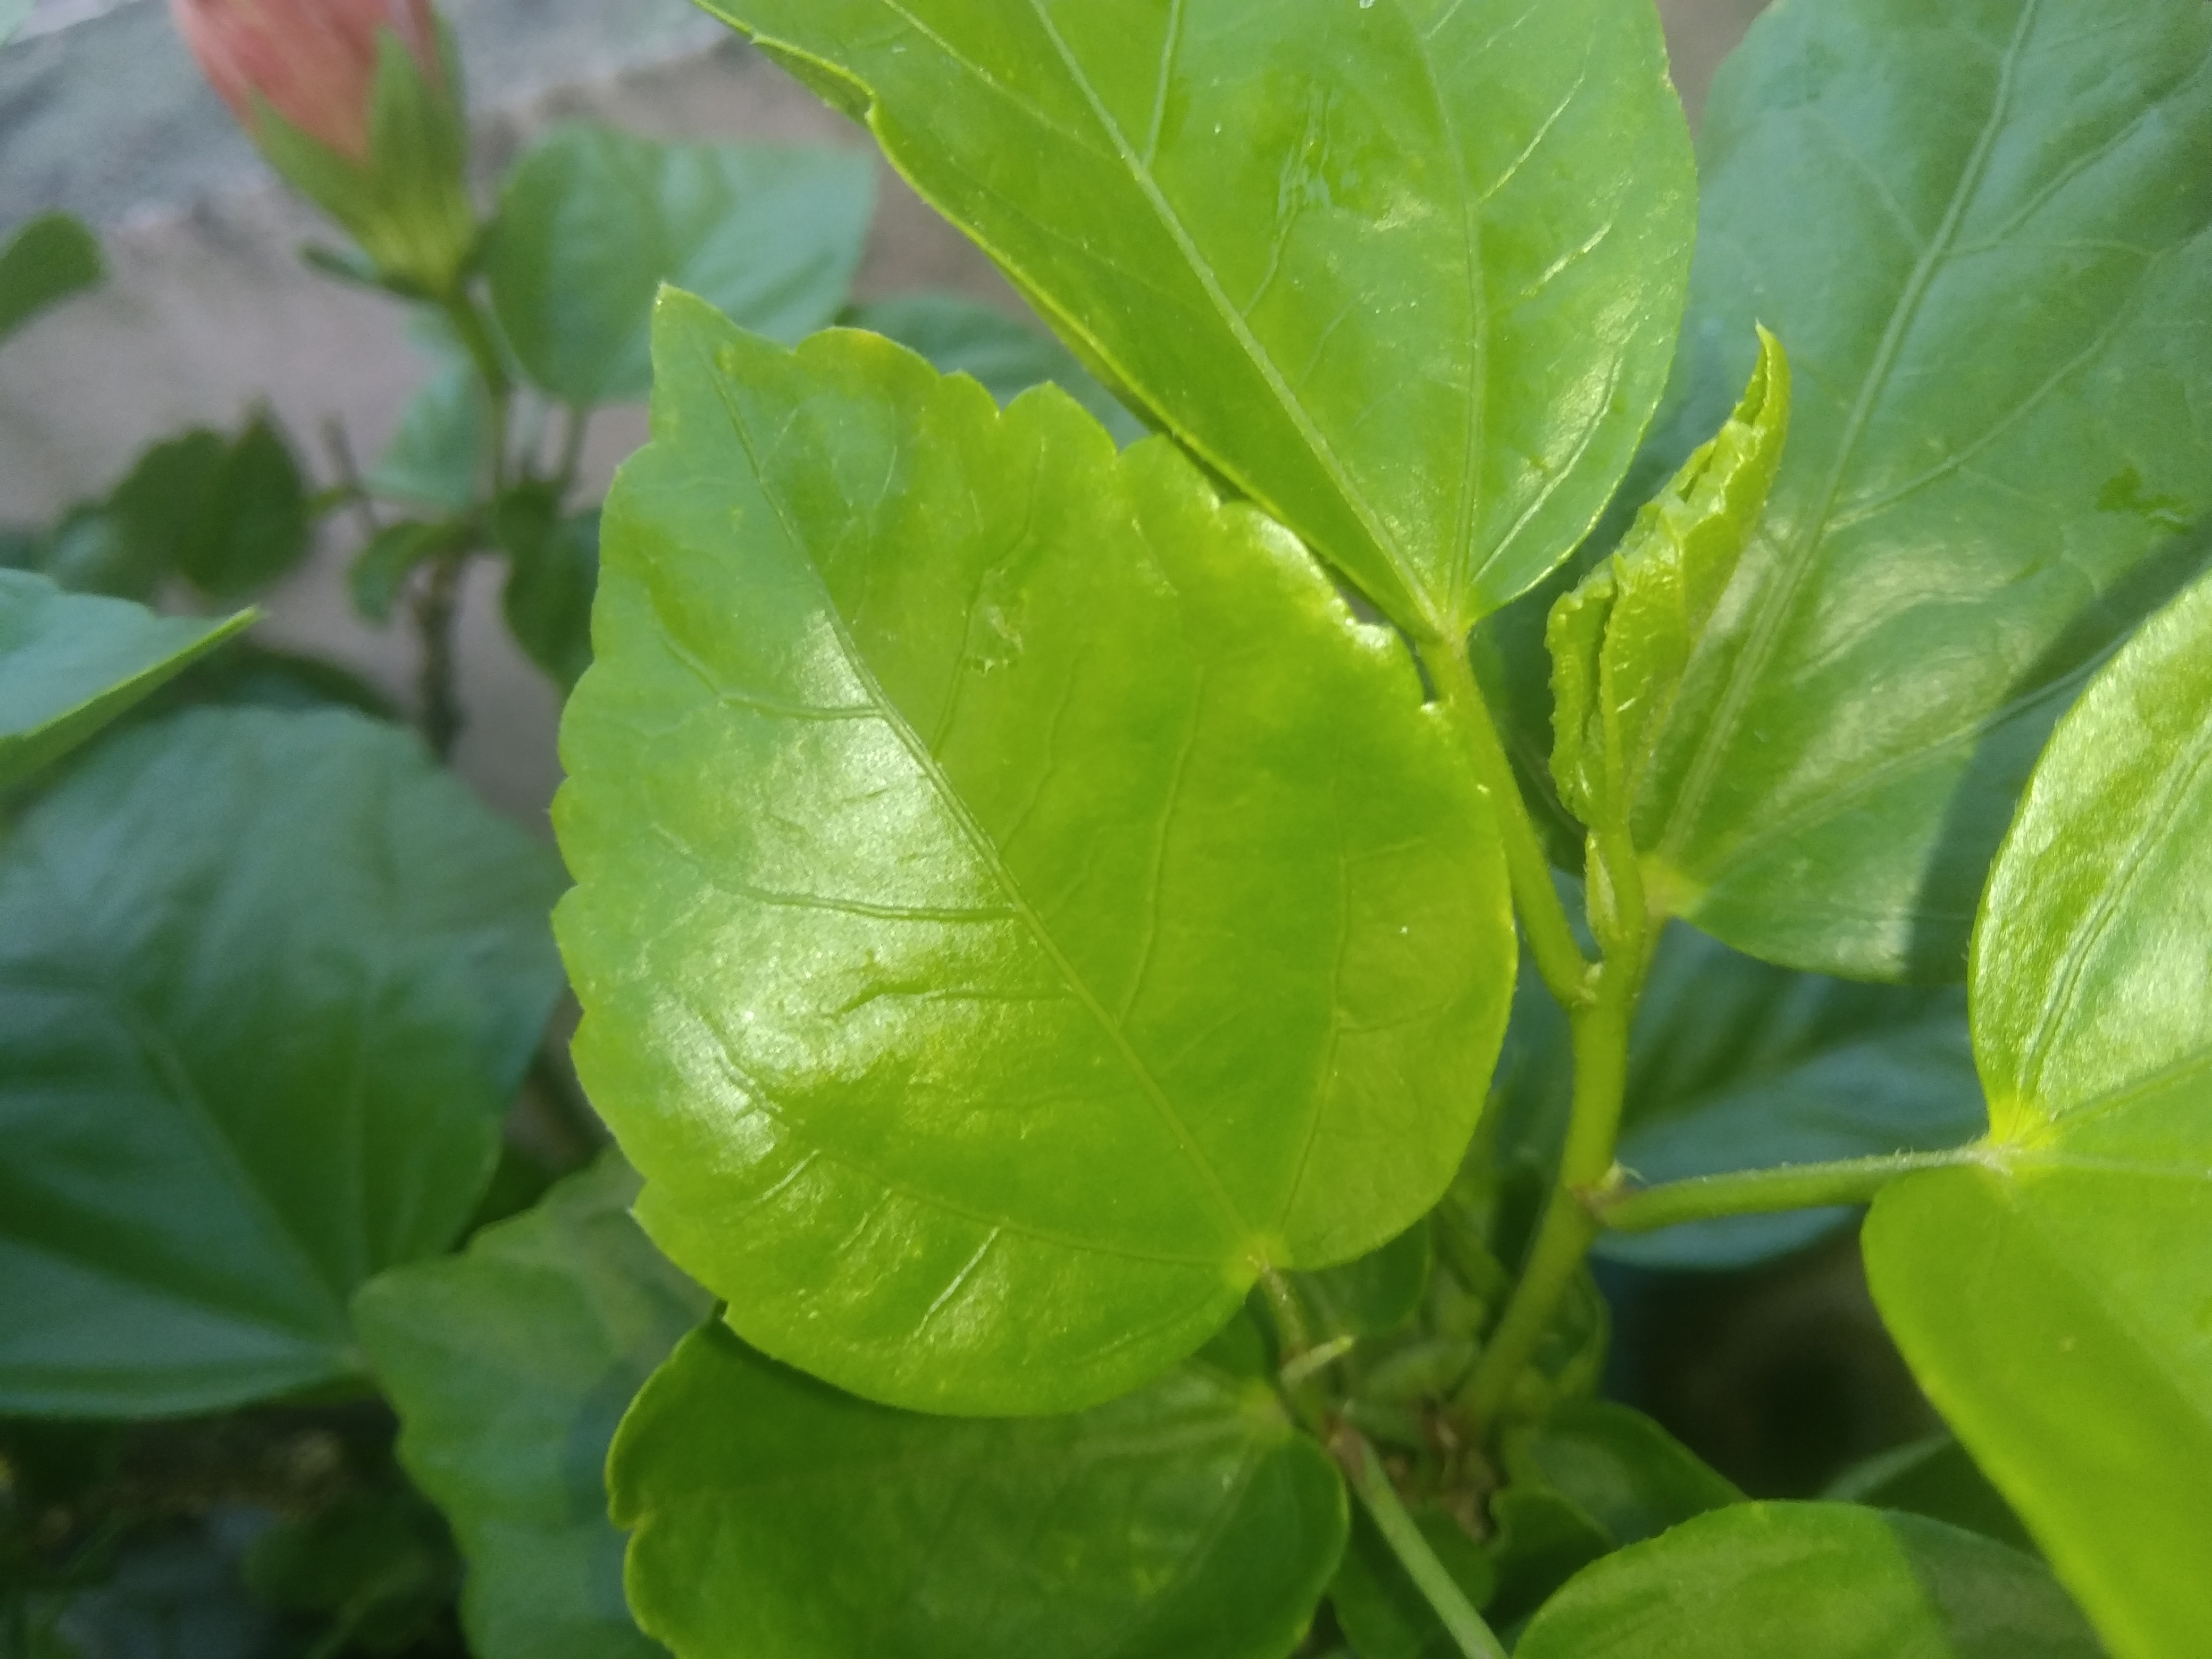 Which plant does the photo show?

hibiscus
